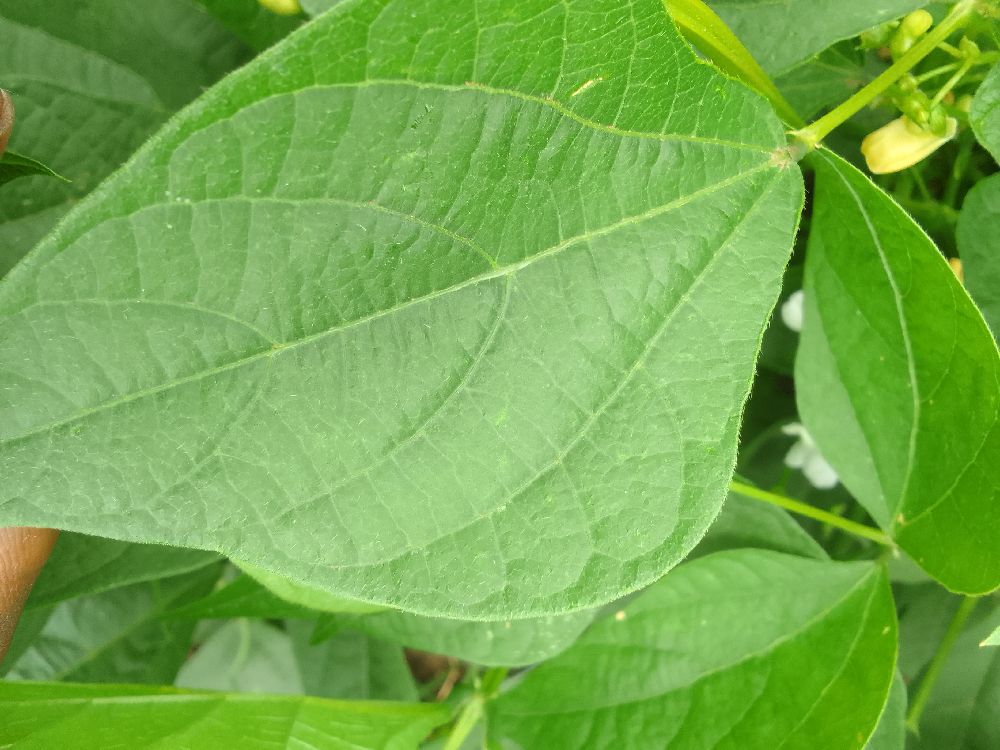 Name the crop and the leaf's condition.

common bean, healthy
